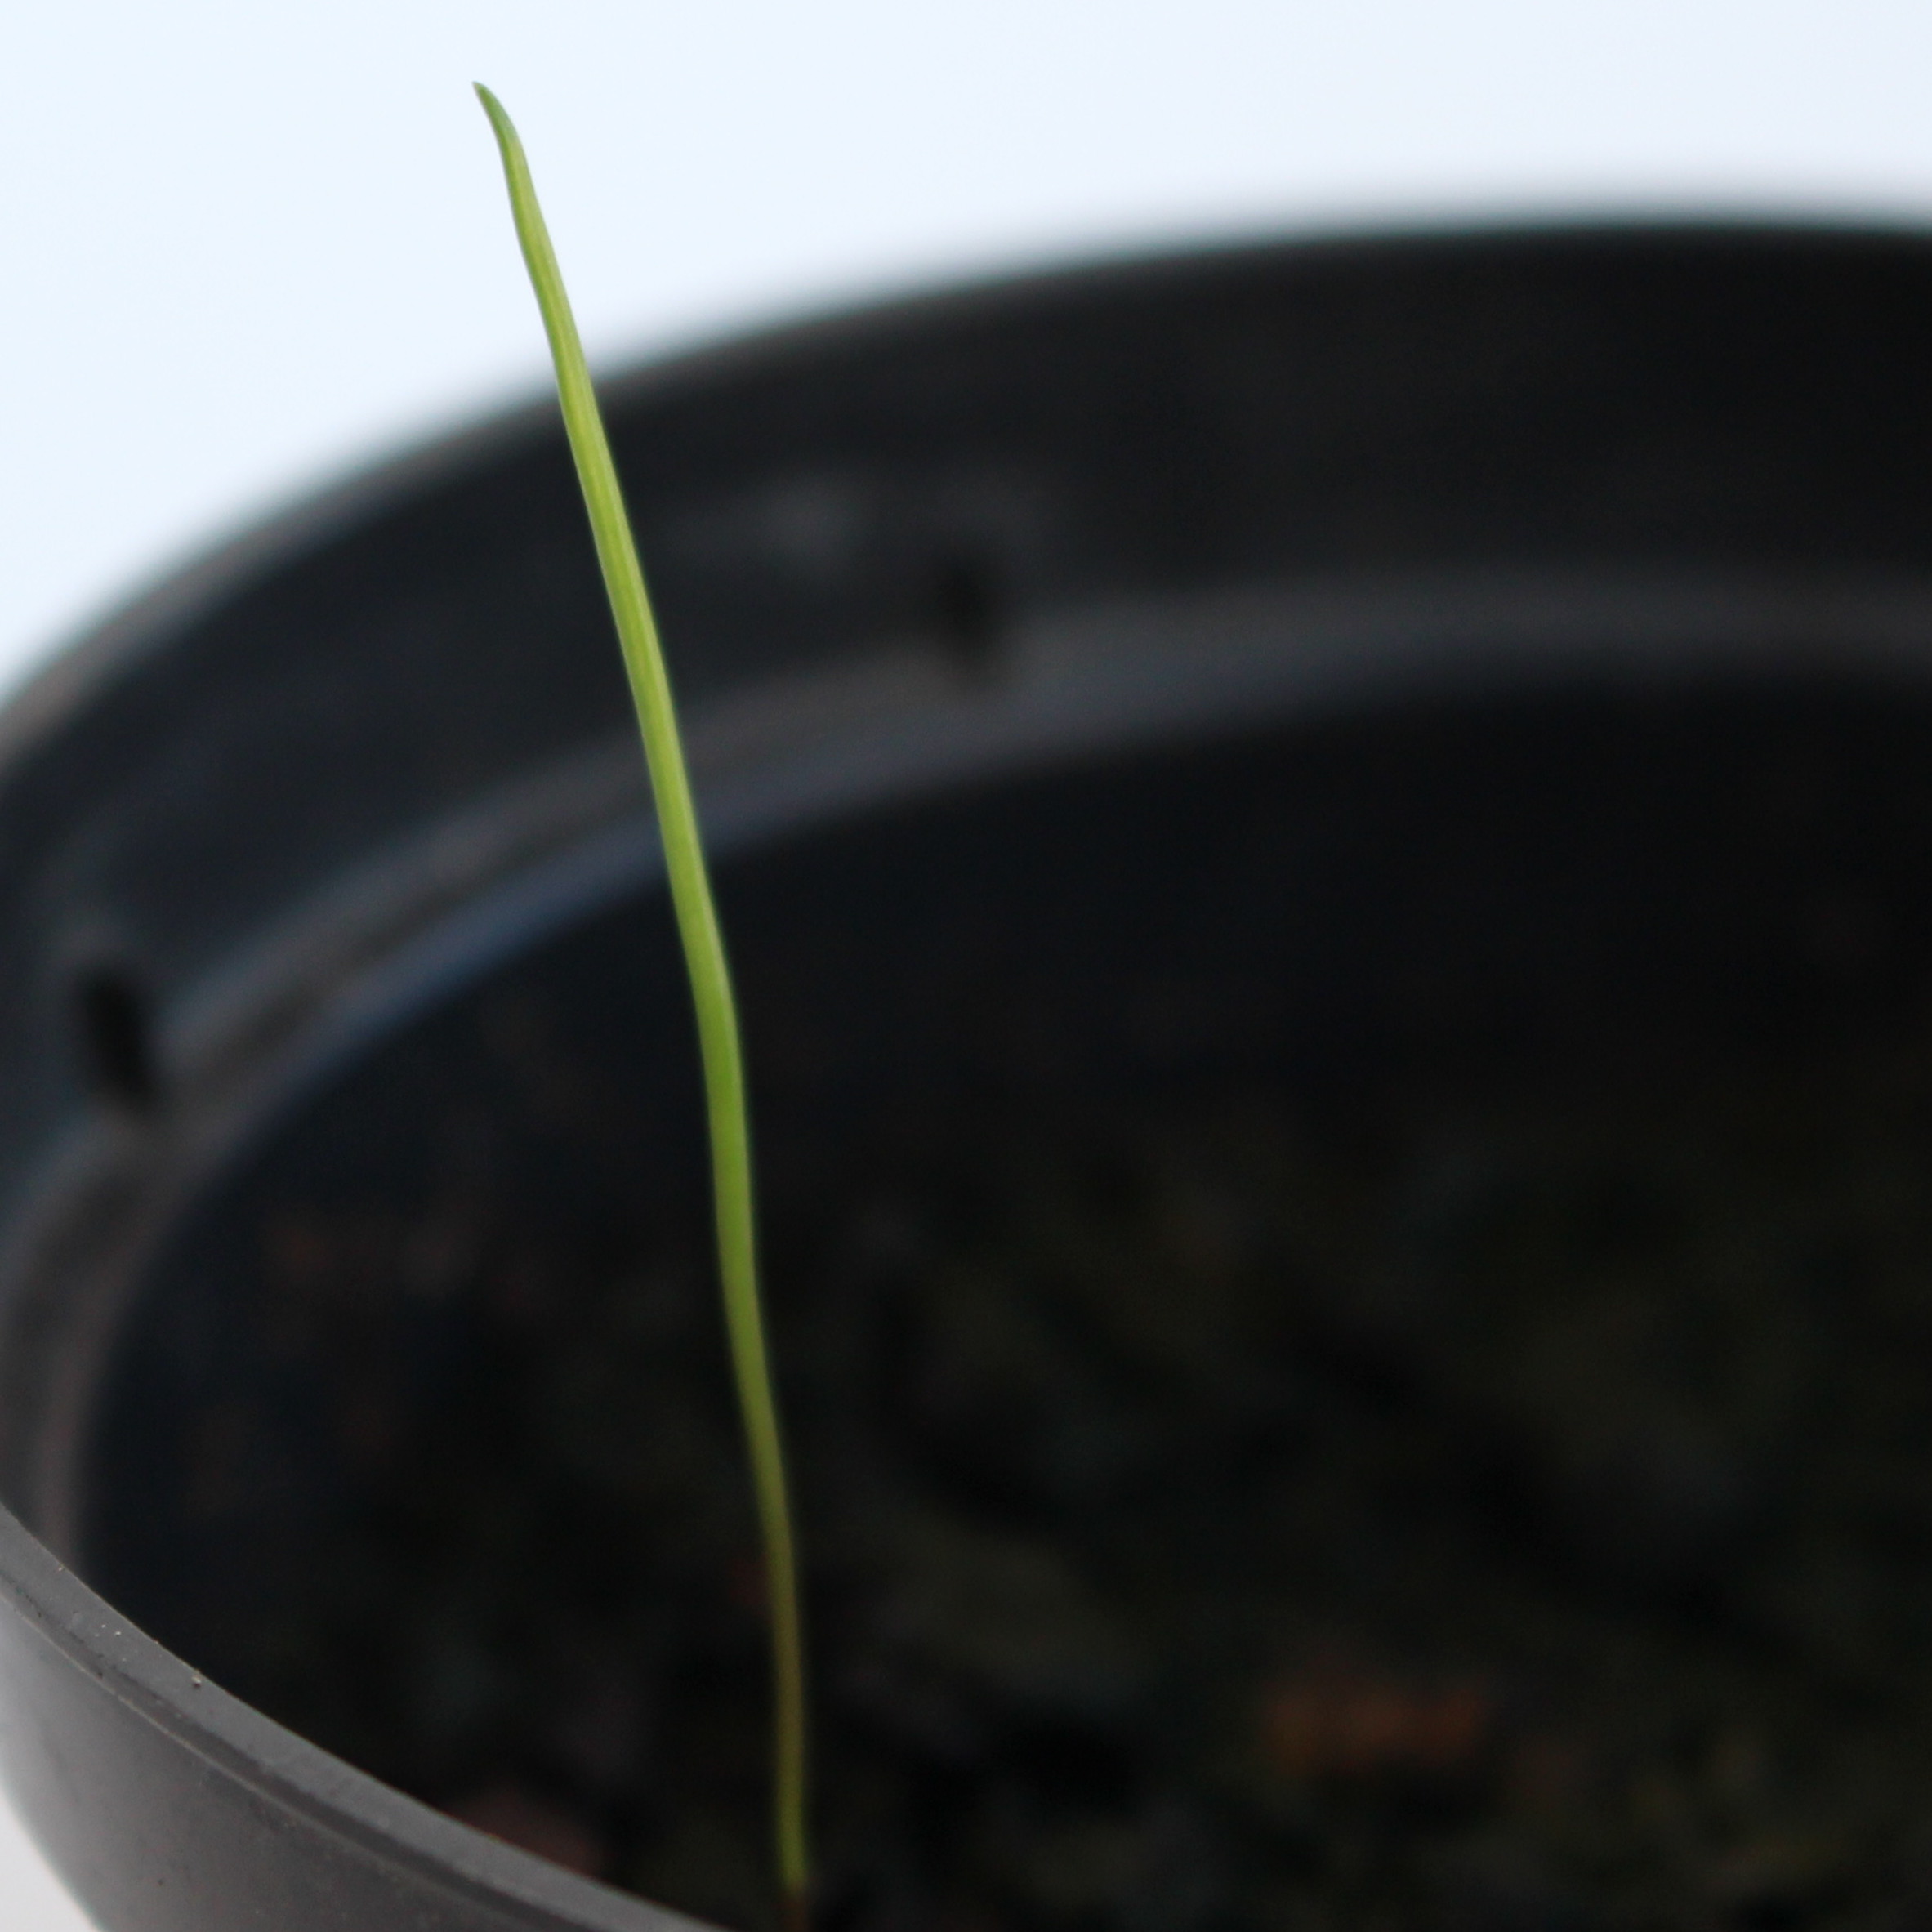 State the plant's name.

Lolium multiflorum
